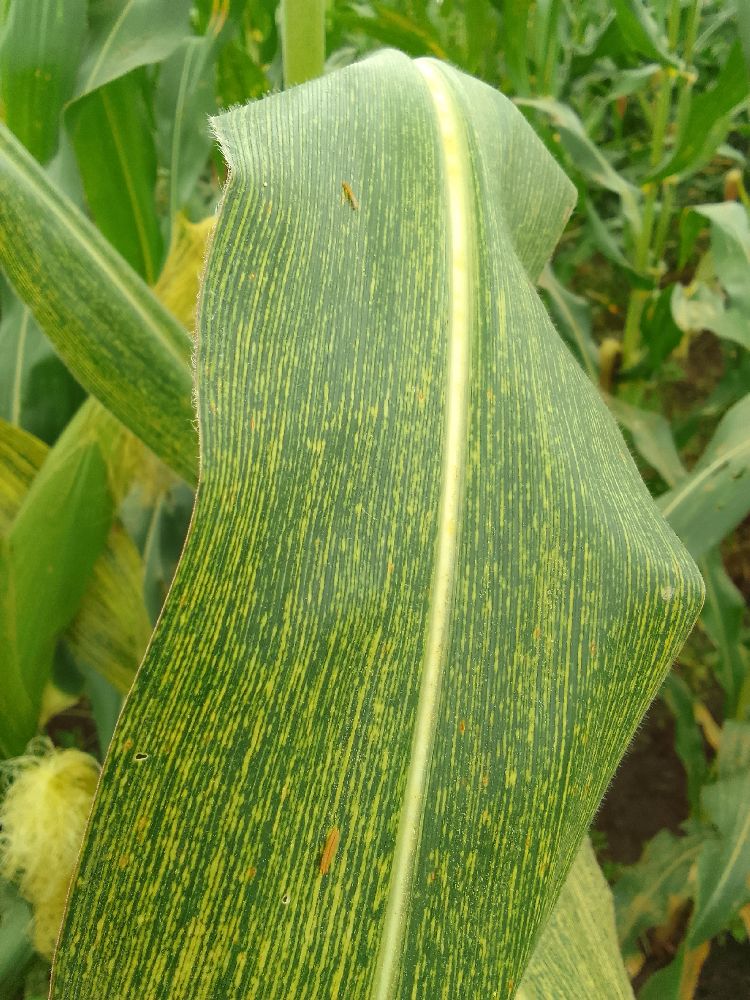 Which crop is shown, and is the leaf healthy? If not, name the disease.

maize, maize streak virus
